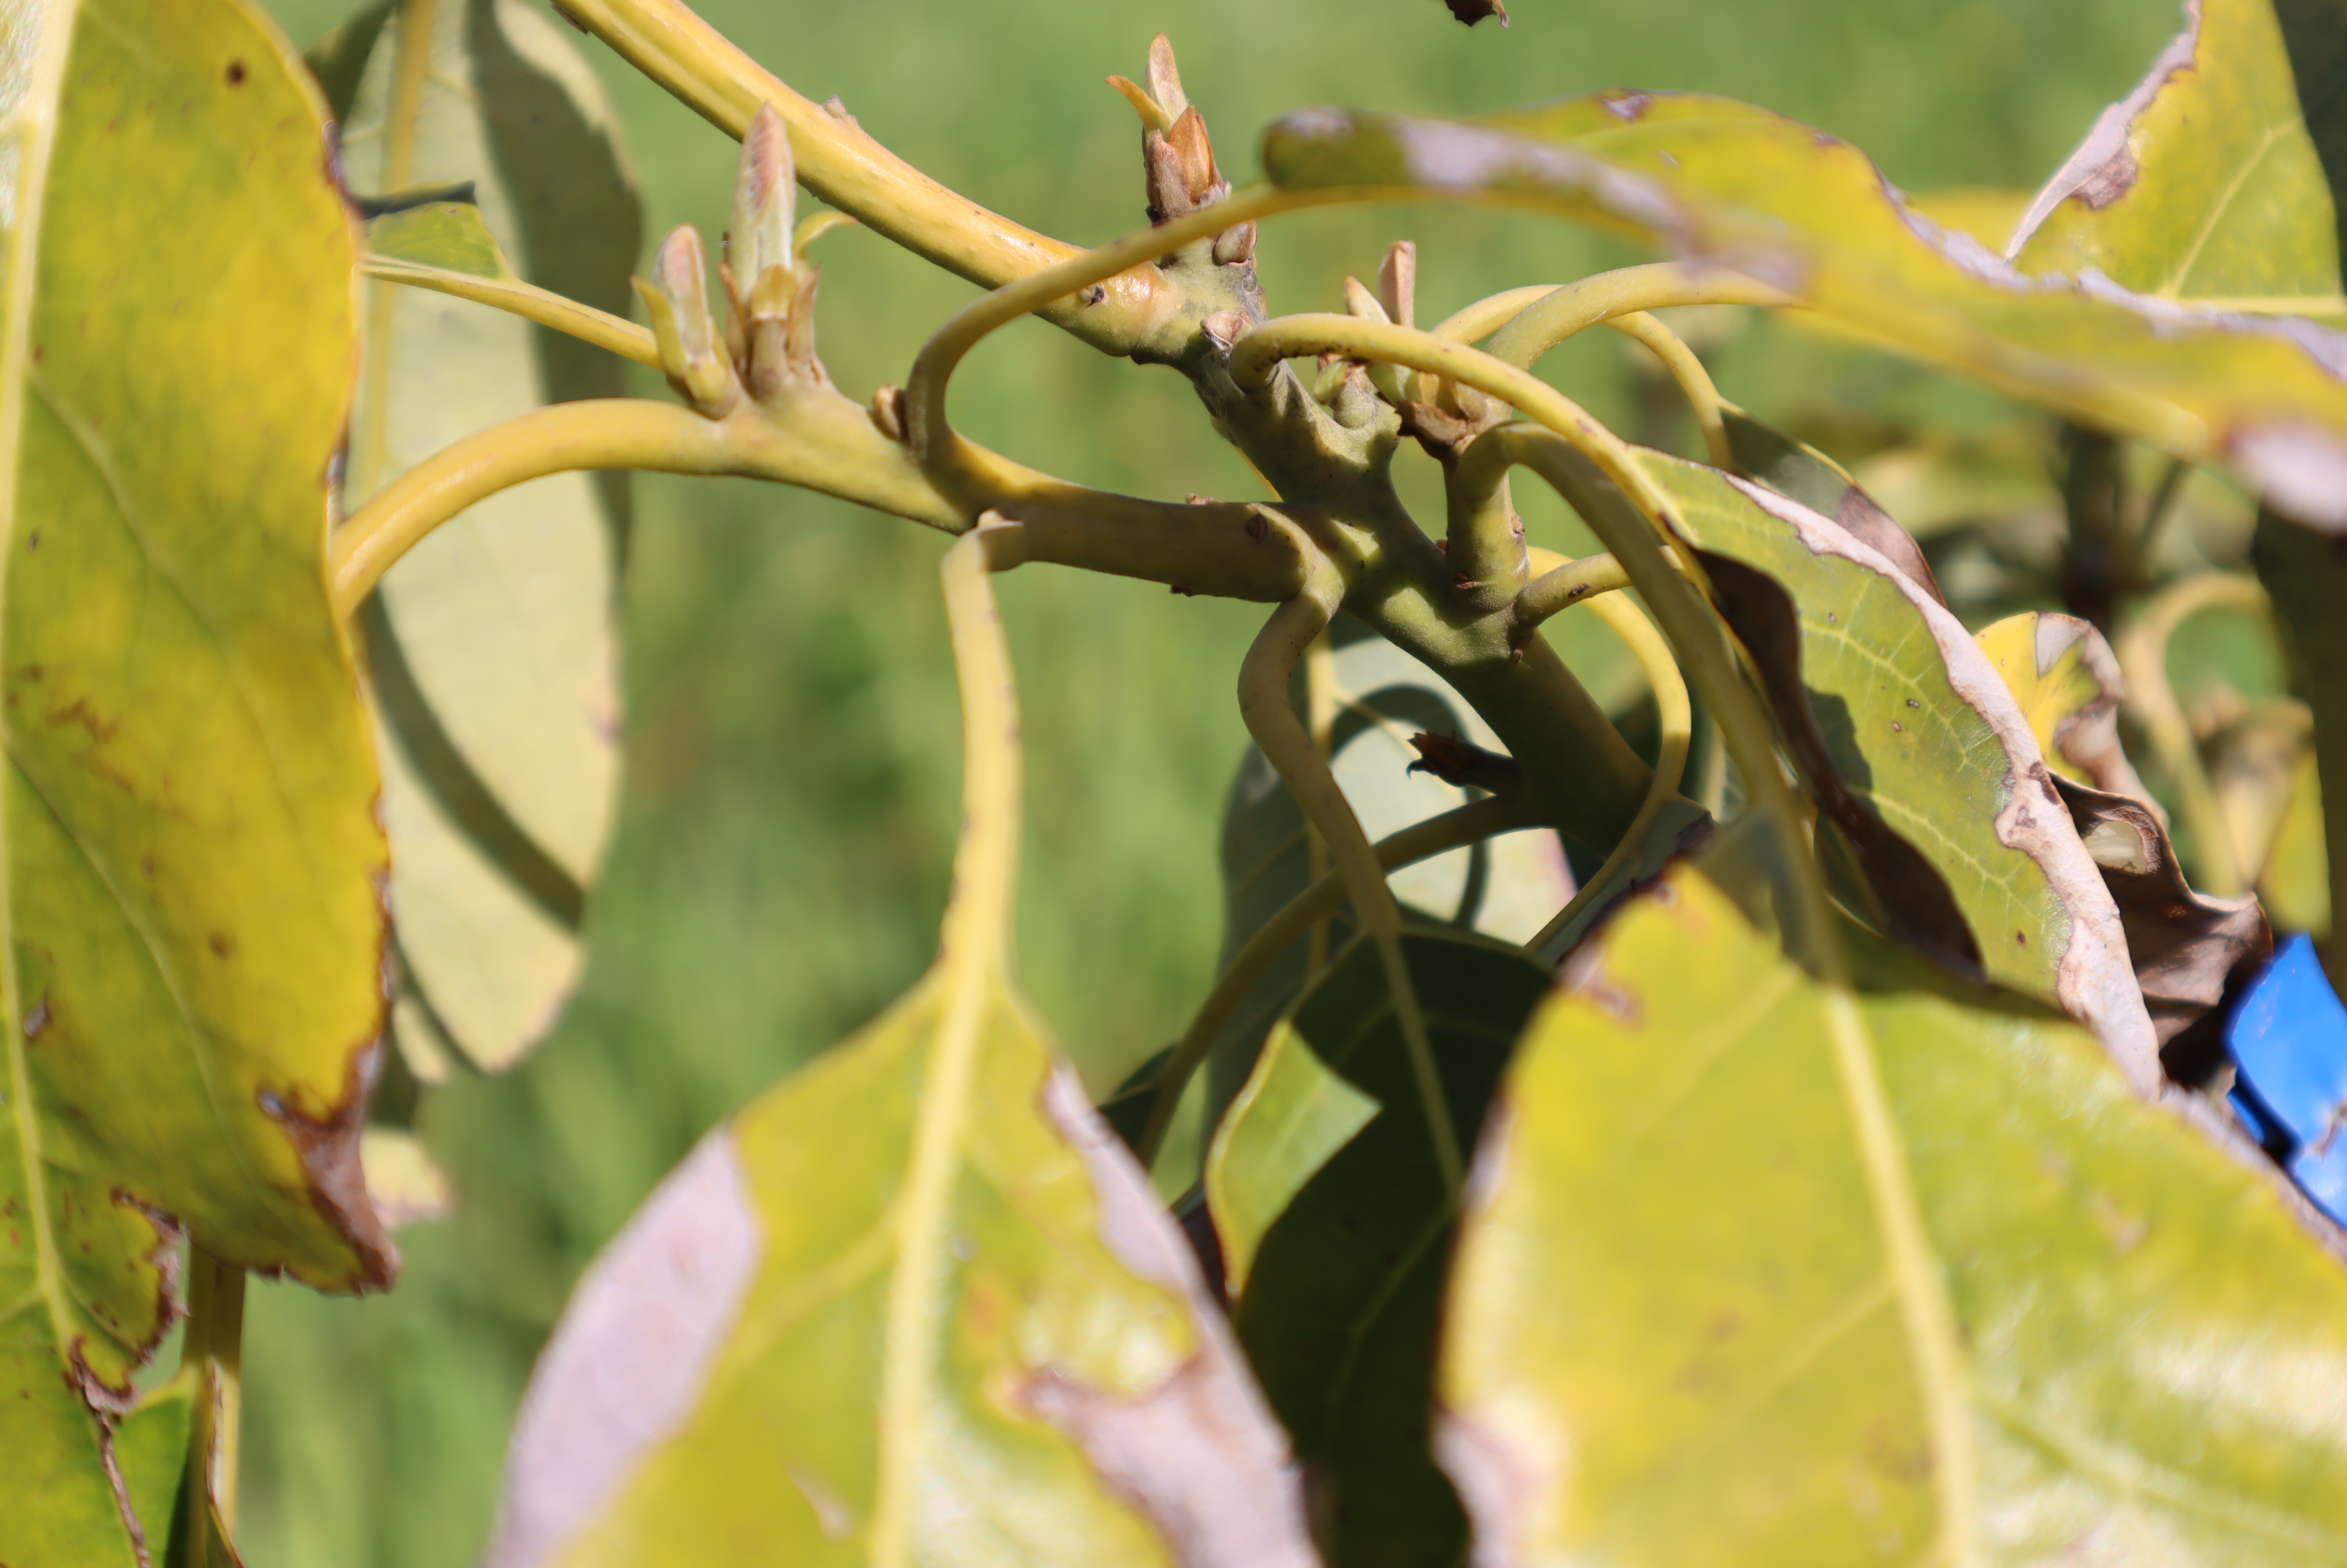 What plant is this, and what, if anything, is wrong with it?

avocado, alternaria, frost damage, unknown
